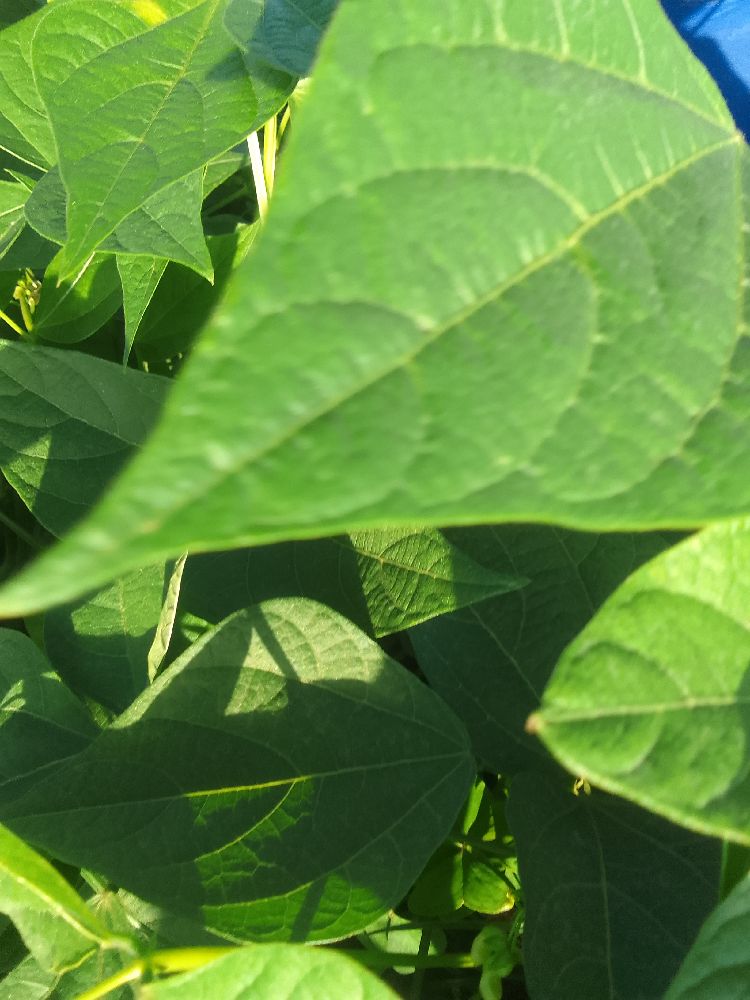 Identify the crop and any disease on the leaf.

common bean, healthy
